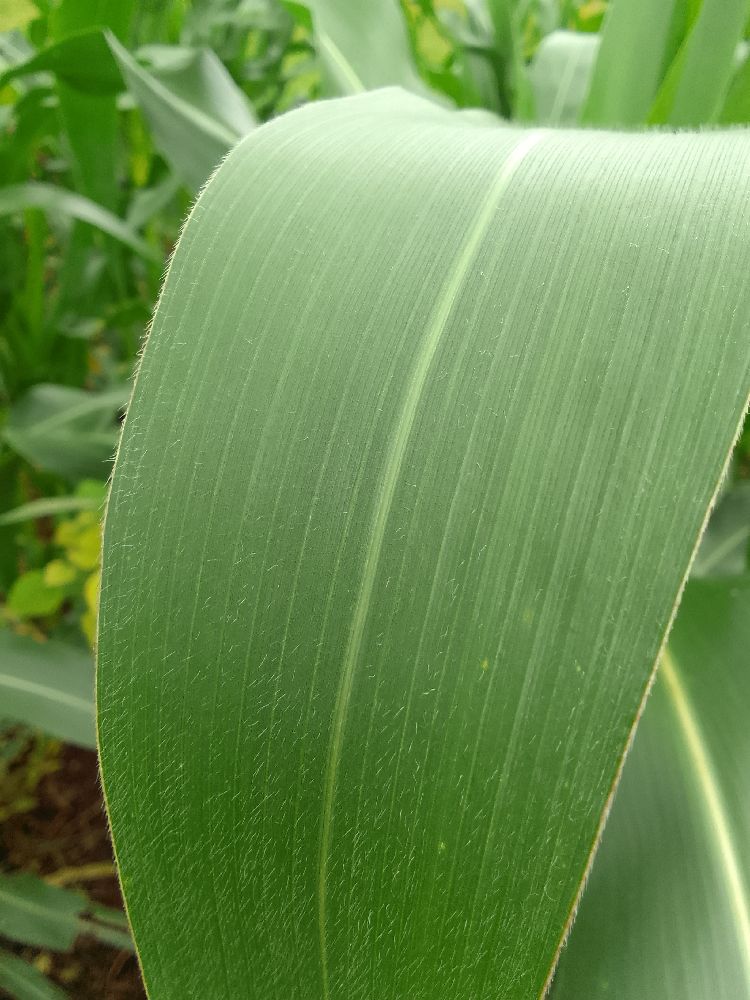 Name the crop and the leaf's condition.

maize, healthy
